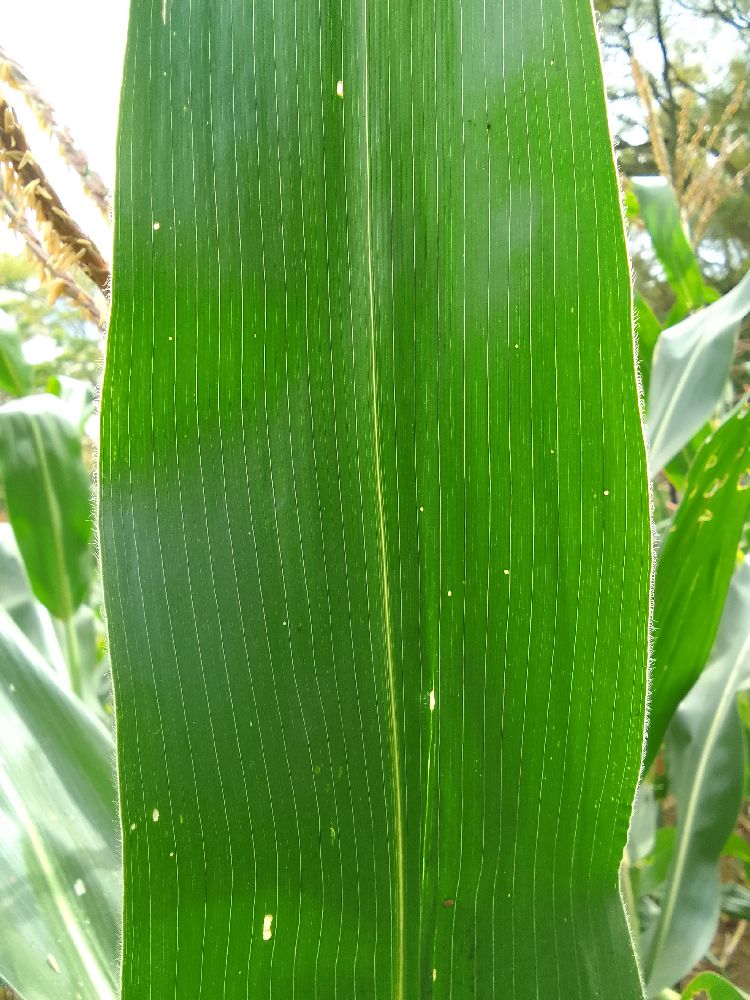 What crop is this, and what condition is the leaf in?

maize, healthy
